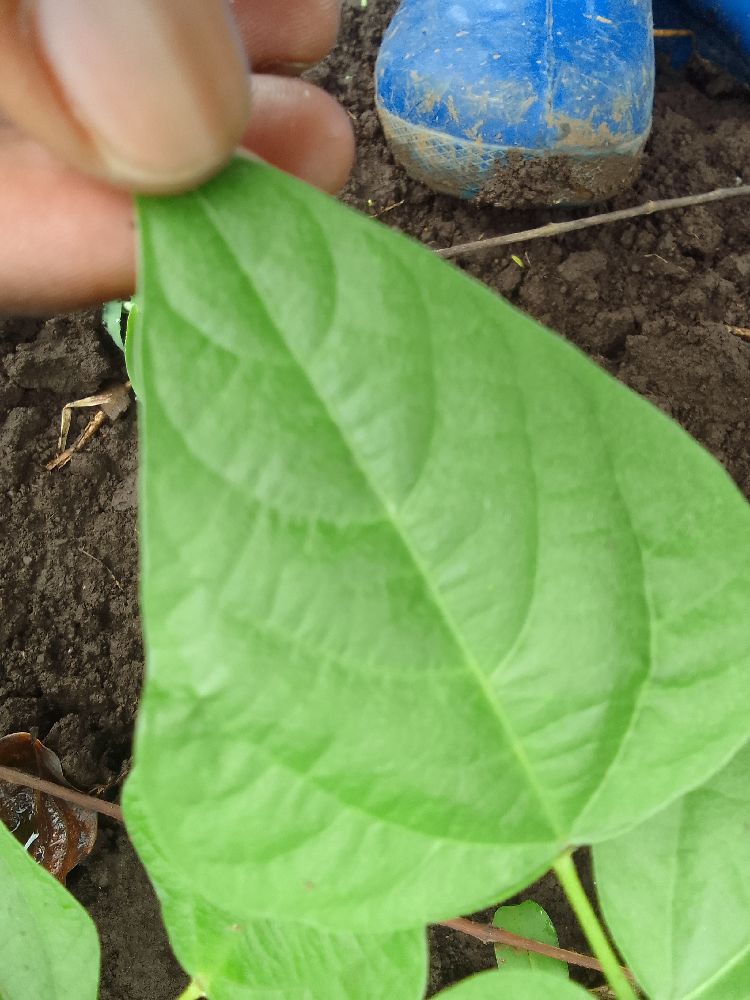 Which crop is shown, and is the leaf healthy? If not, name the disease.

common bean, healthy
